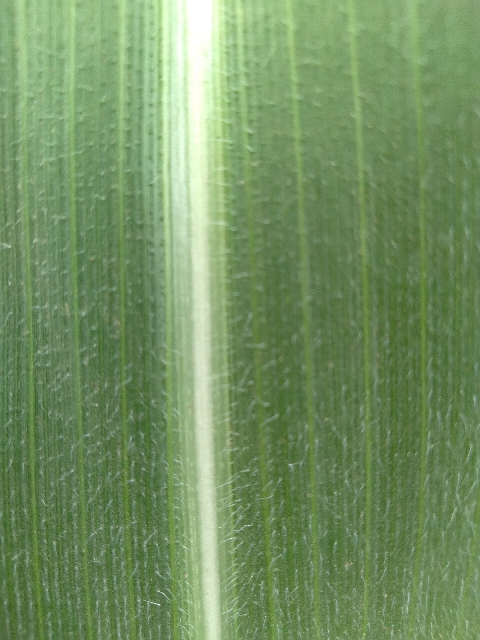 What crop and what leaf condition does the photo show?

maize, healthy
